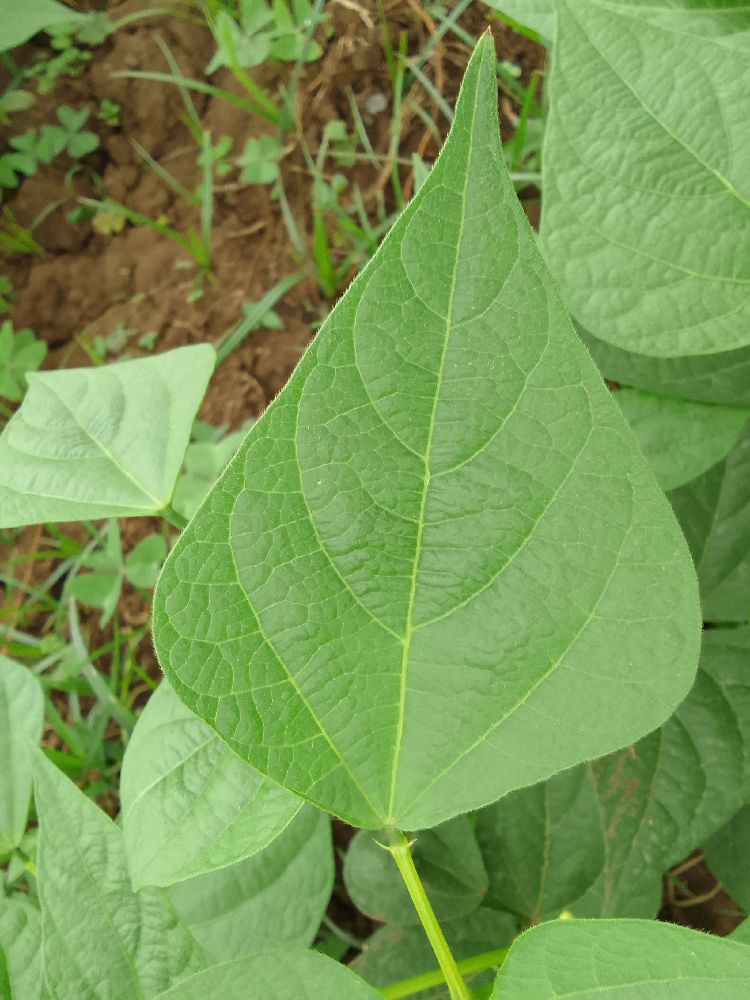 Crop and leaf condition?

common bean, healthy
